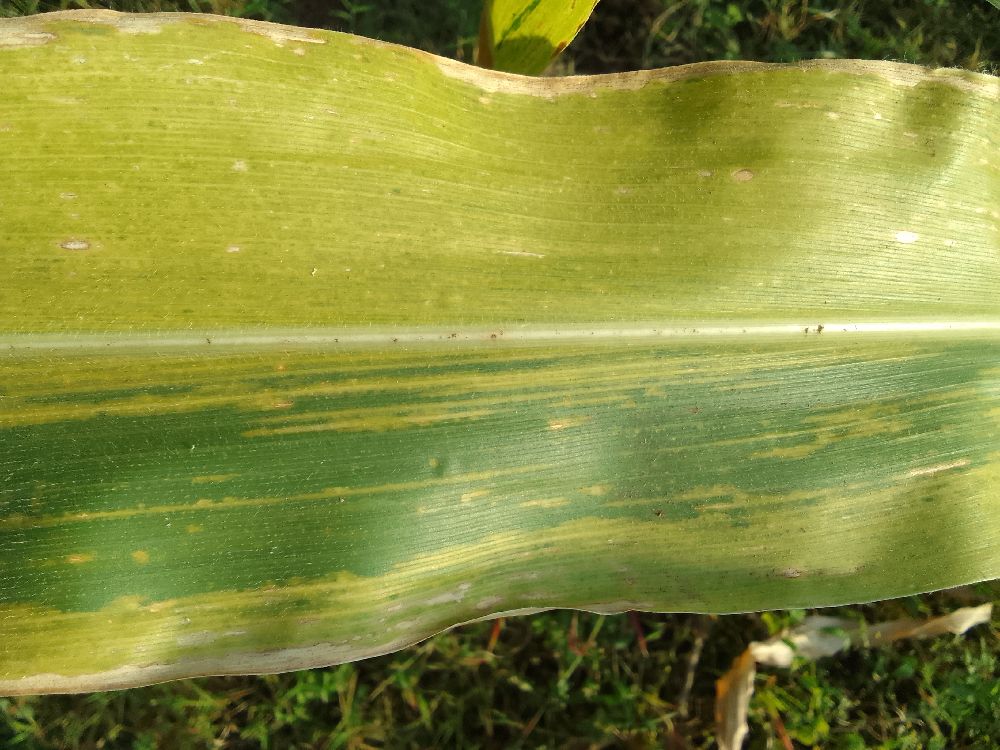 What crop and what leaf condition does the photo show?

maize, maize lethal necrosis
